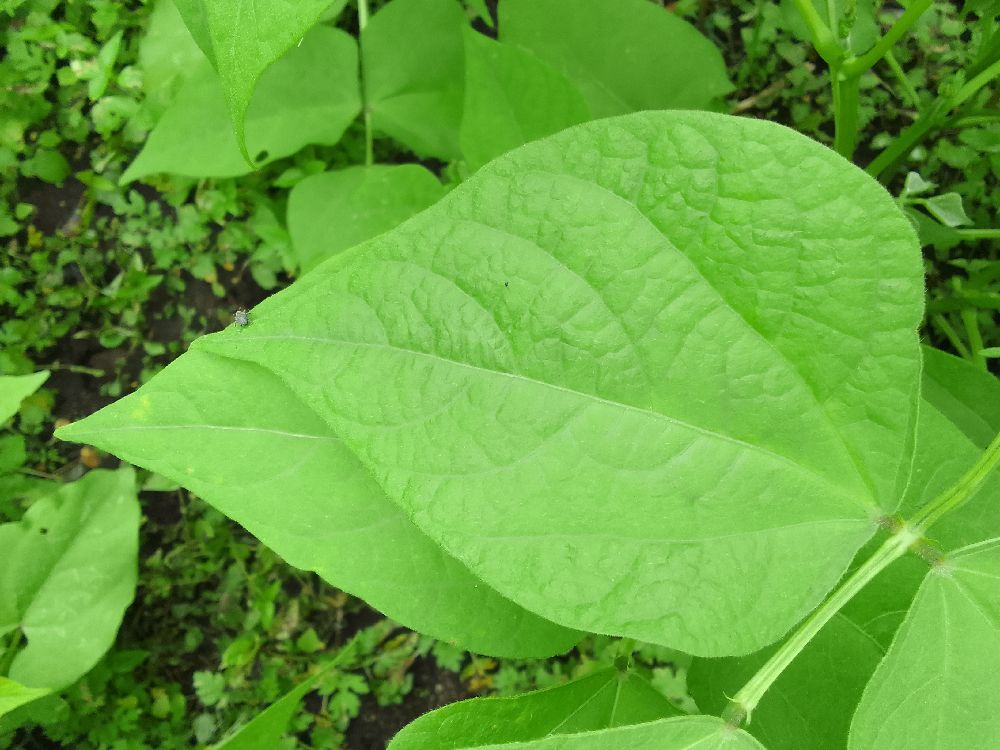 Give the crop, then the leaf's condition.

common bean, healthy
